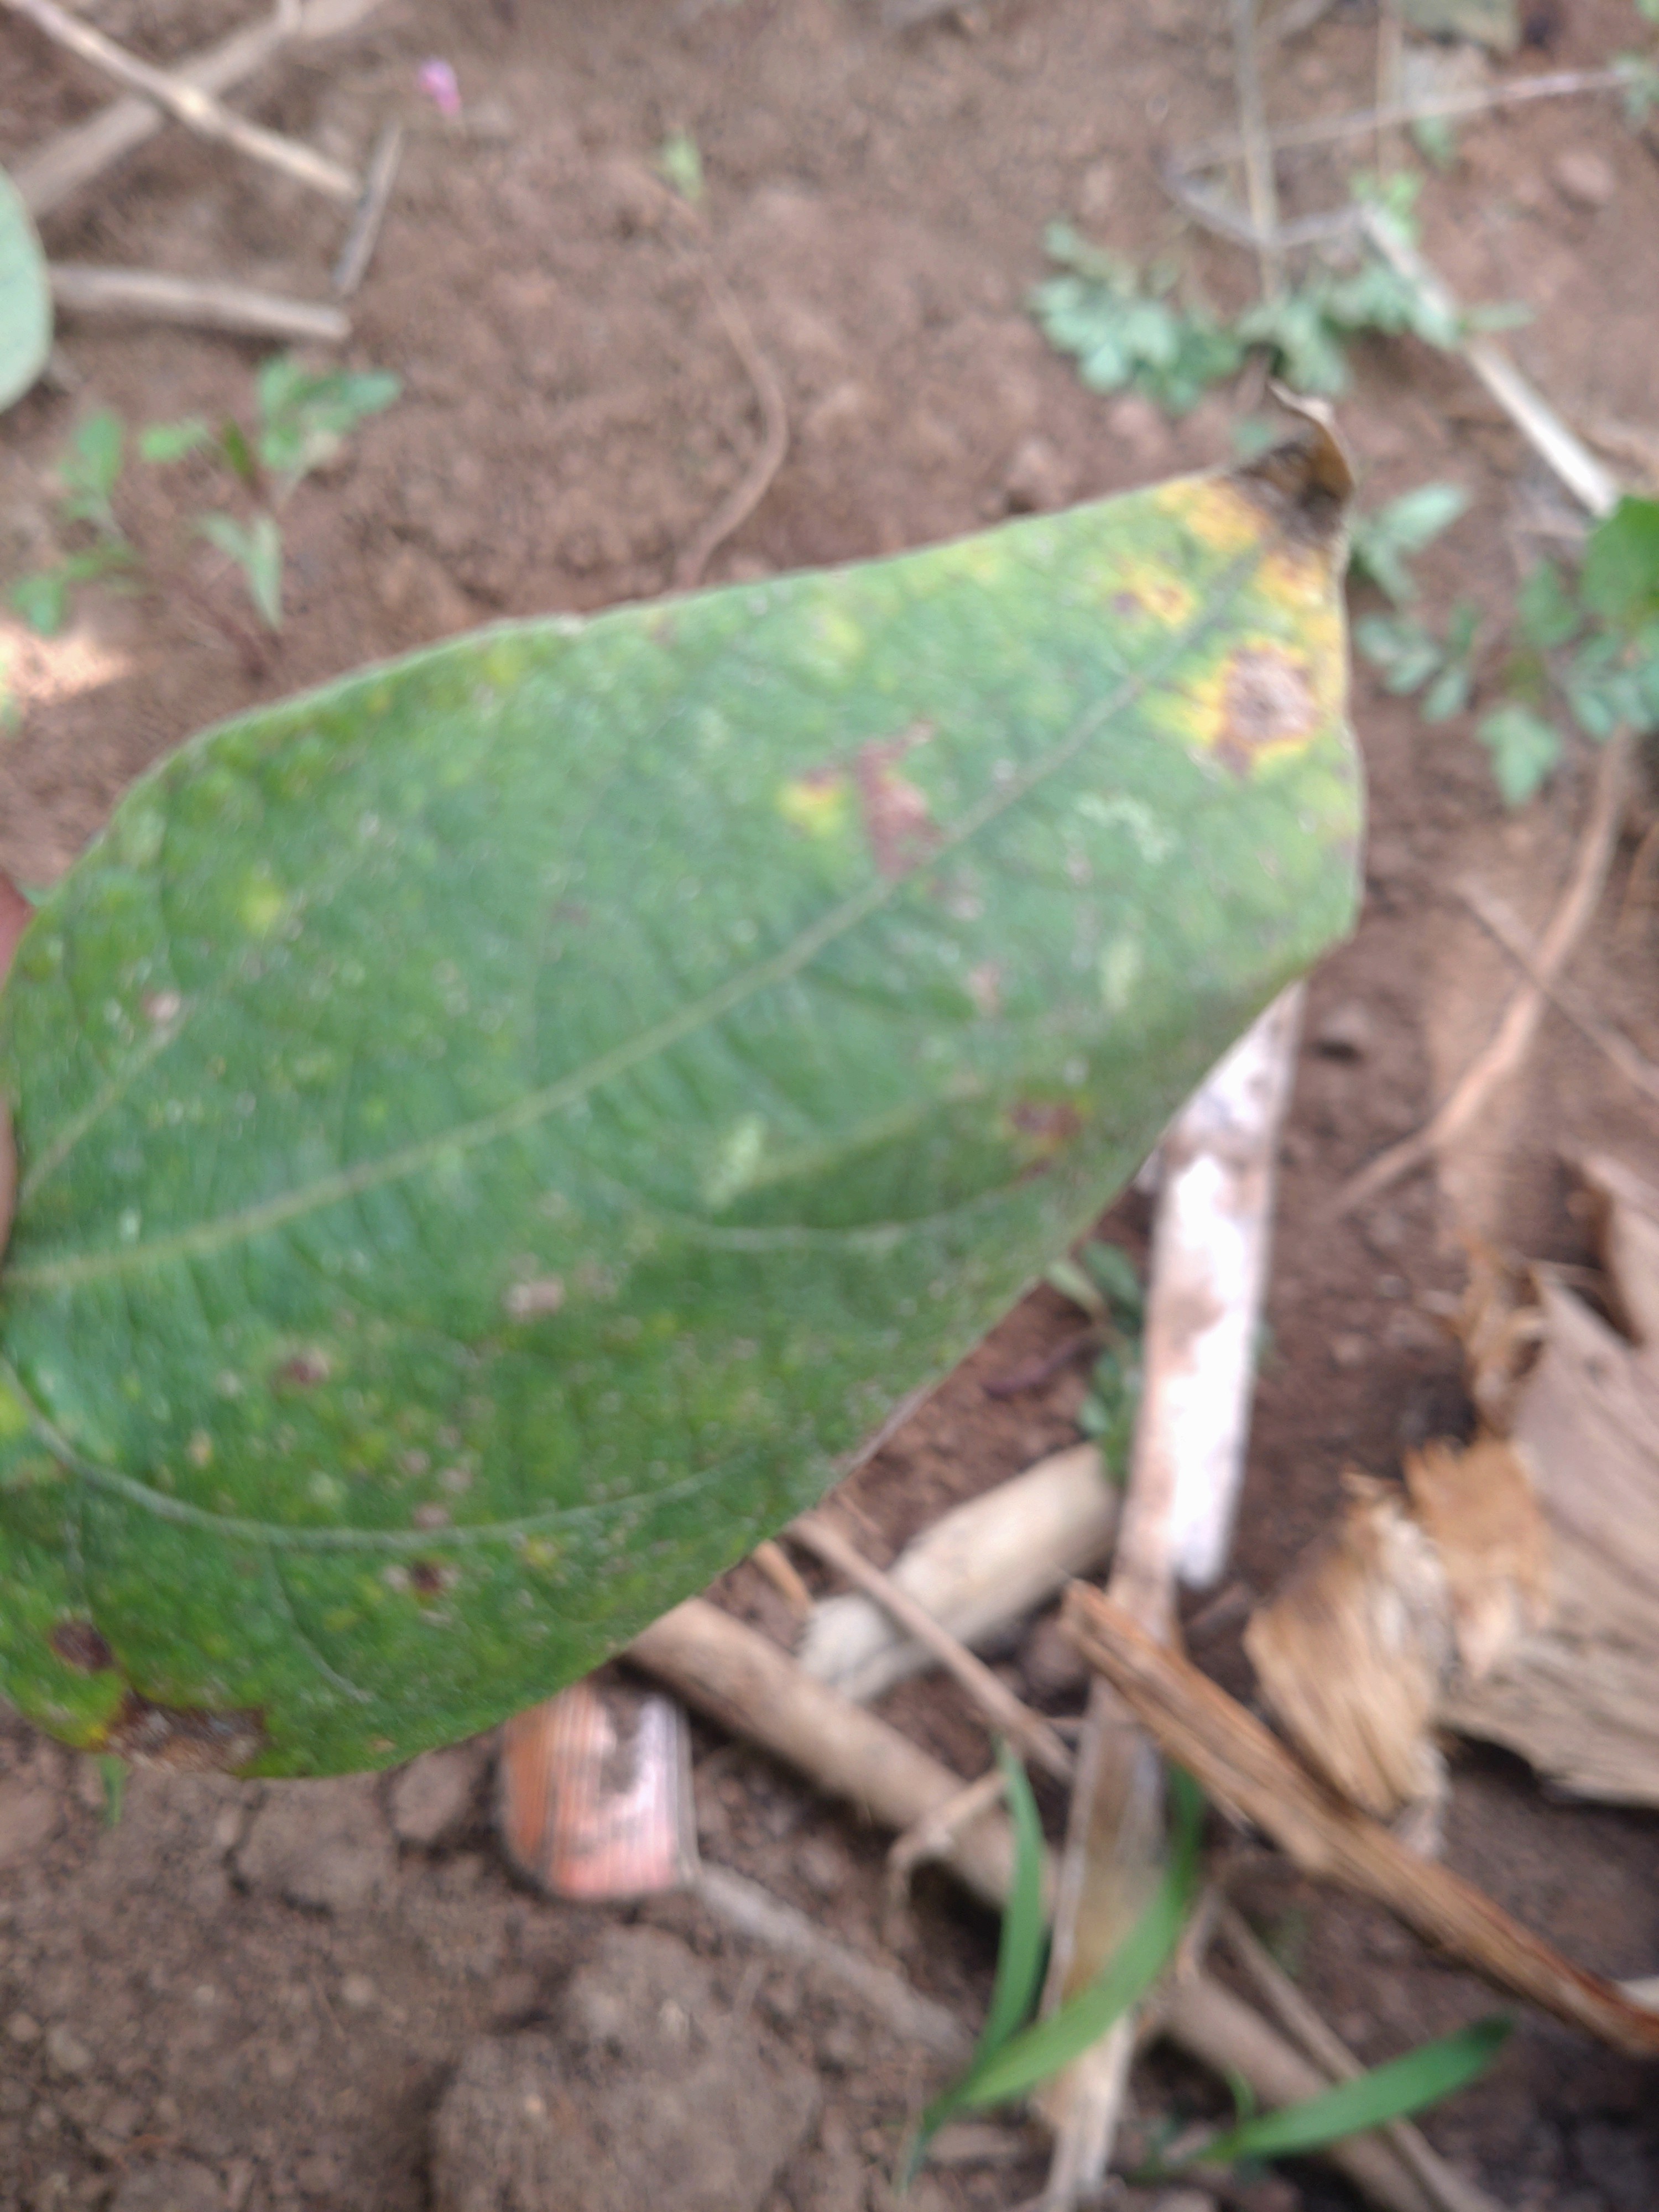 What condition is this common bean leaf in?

rust
